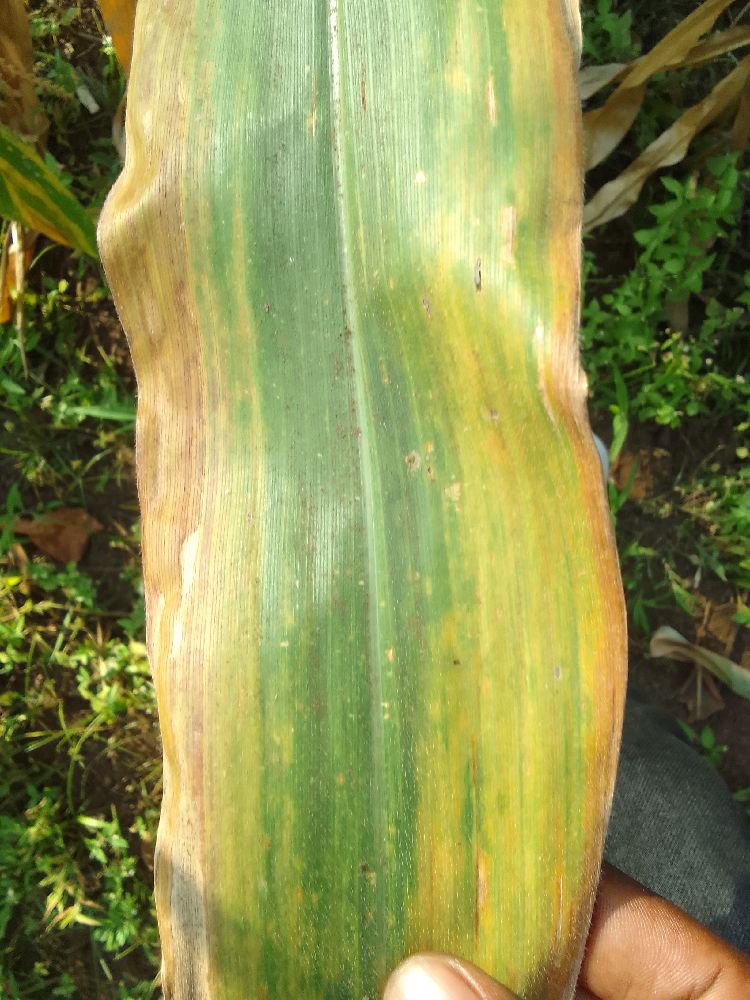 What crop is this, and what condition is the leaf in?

maize, maize lethal necrosis
